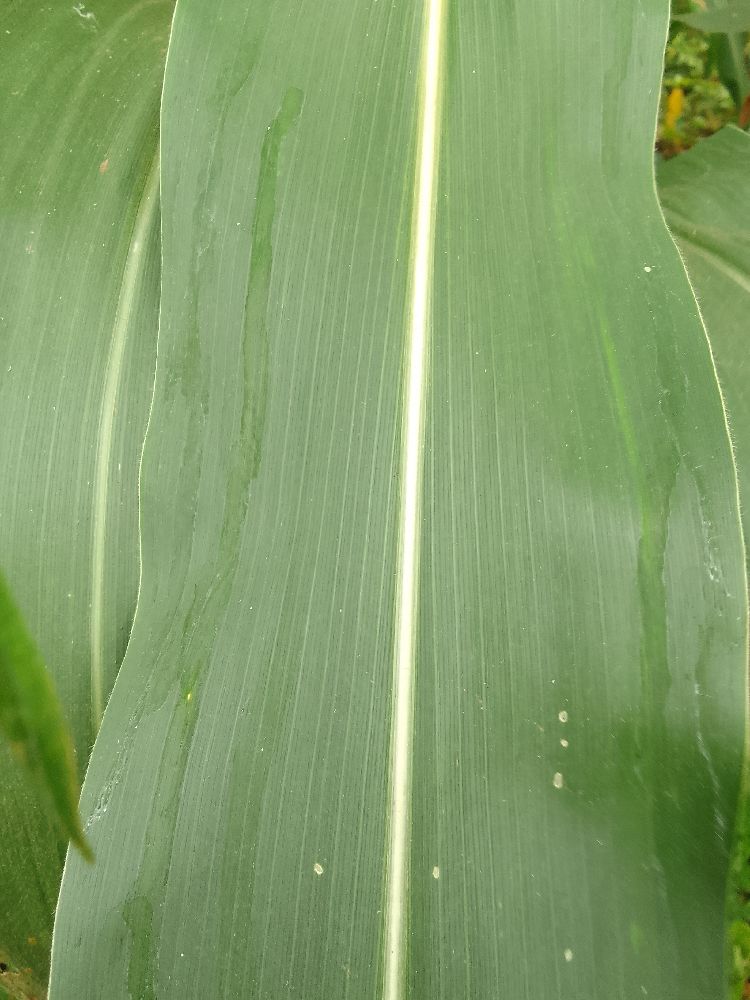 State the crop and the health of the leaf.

maize, healthy
